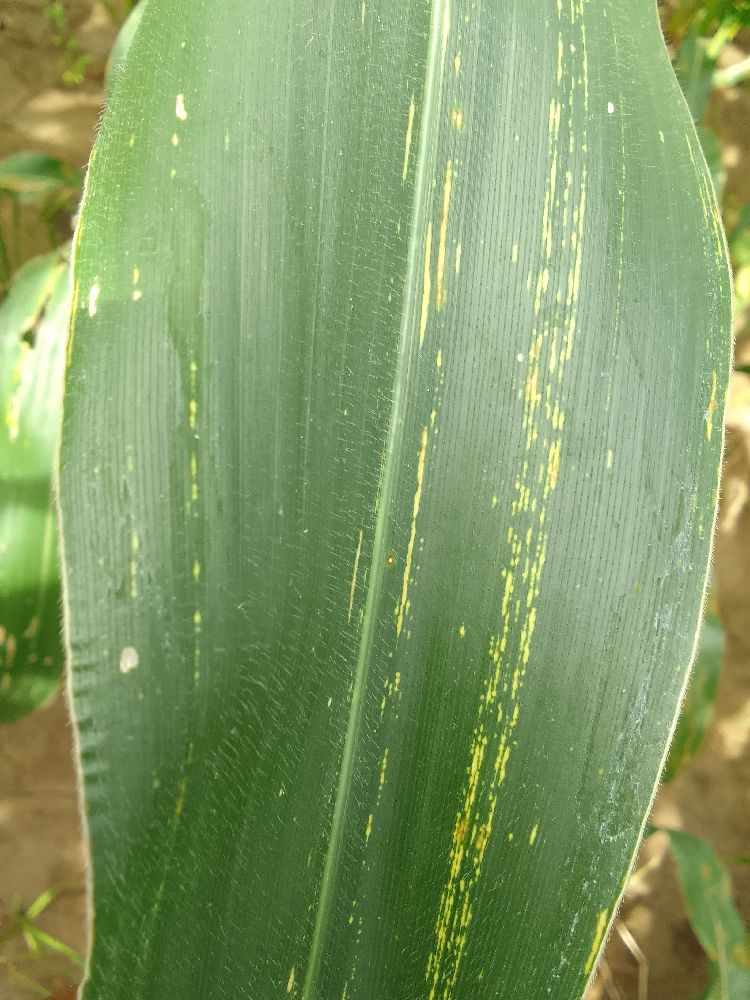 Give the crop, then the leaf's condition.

maize, maize streak virus
